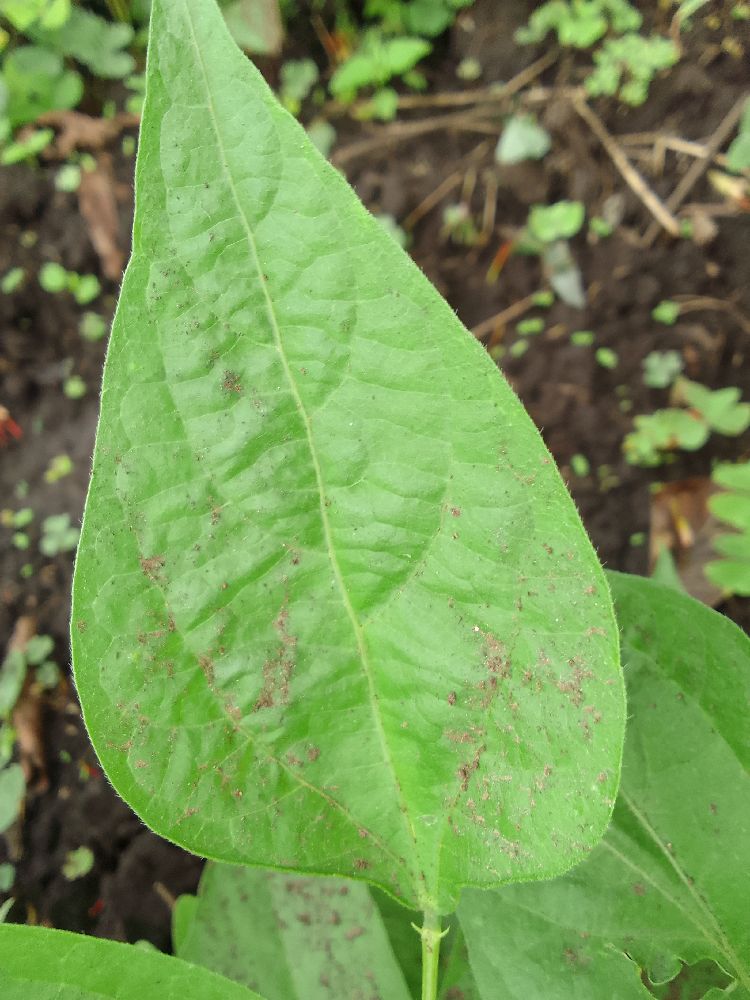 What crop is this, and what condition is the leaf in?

common bean, healthy
